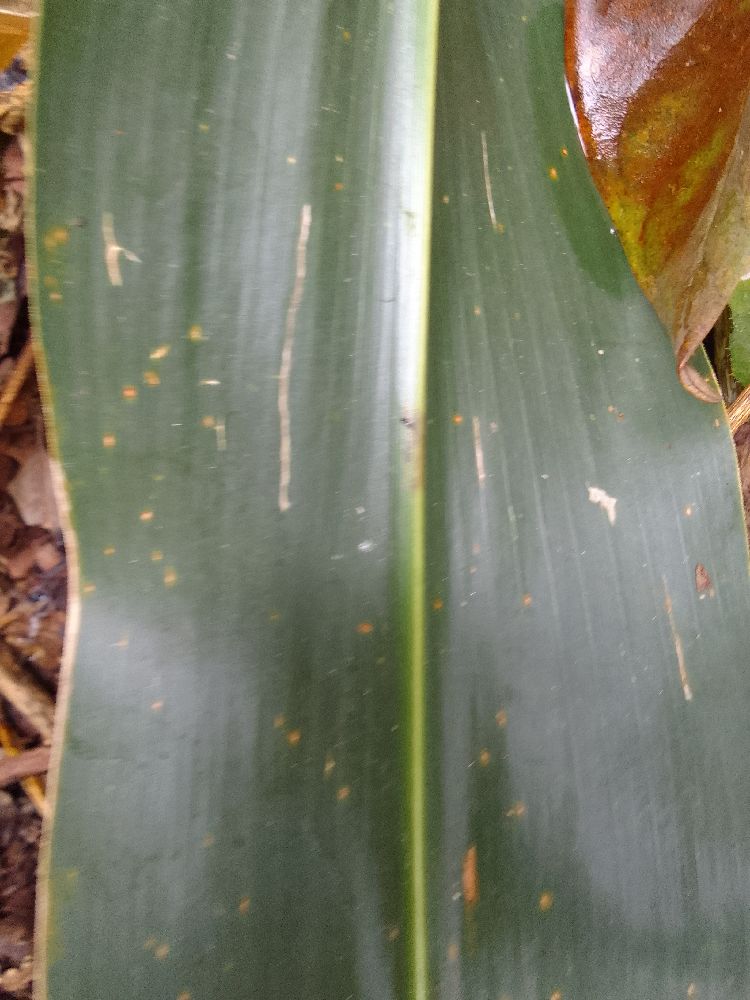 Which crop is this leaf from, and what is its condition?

maize, healthy
